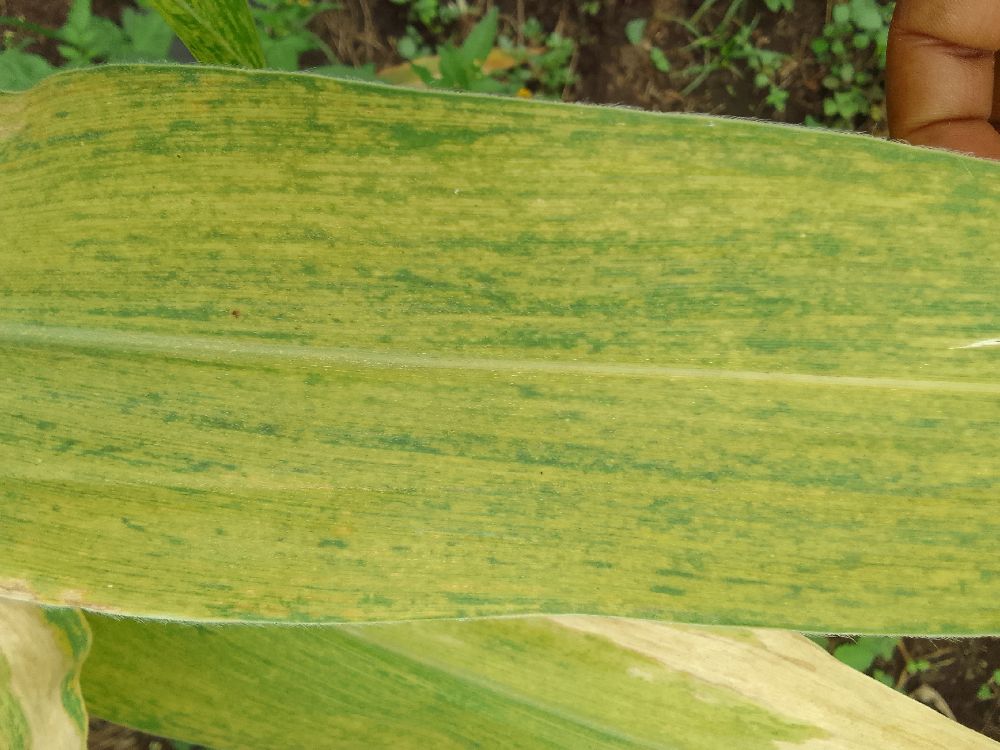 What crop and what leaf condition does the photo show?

maize, maize lethal necrosis
